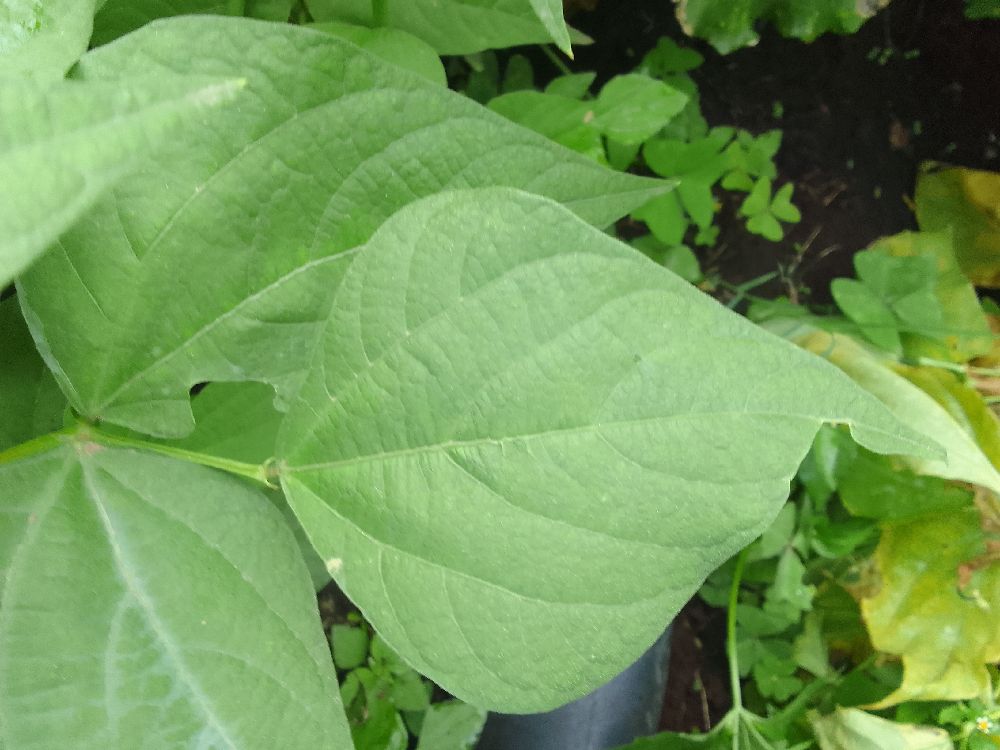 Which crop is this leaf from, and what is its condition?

common bean, healthy
